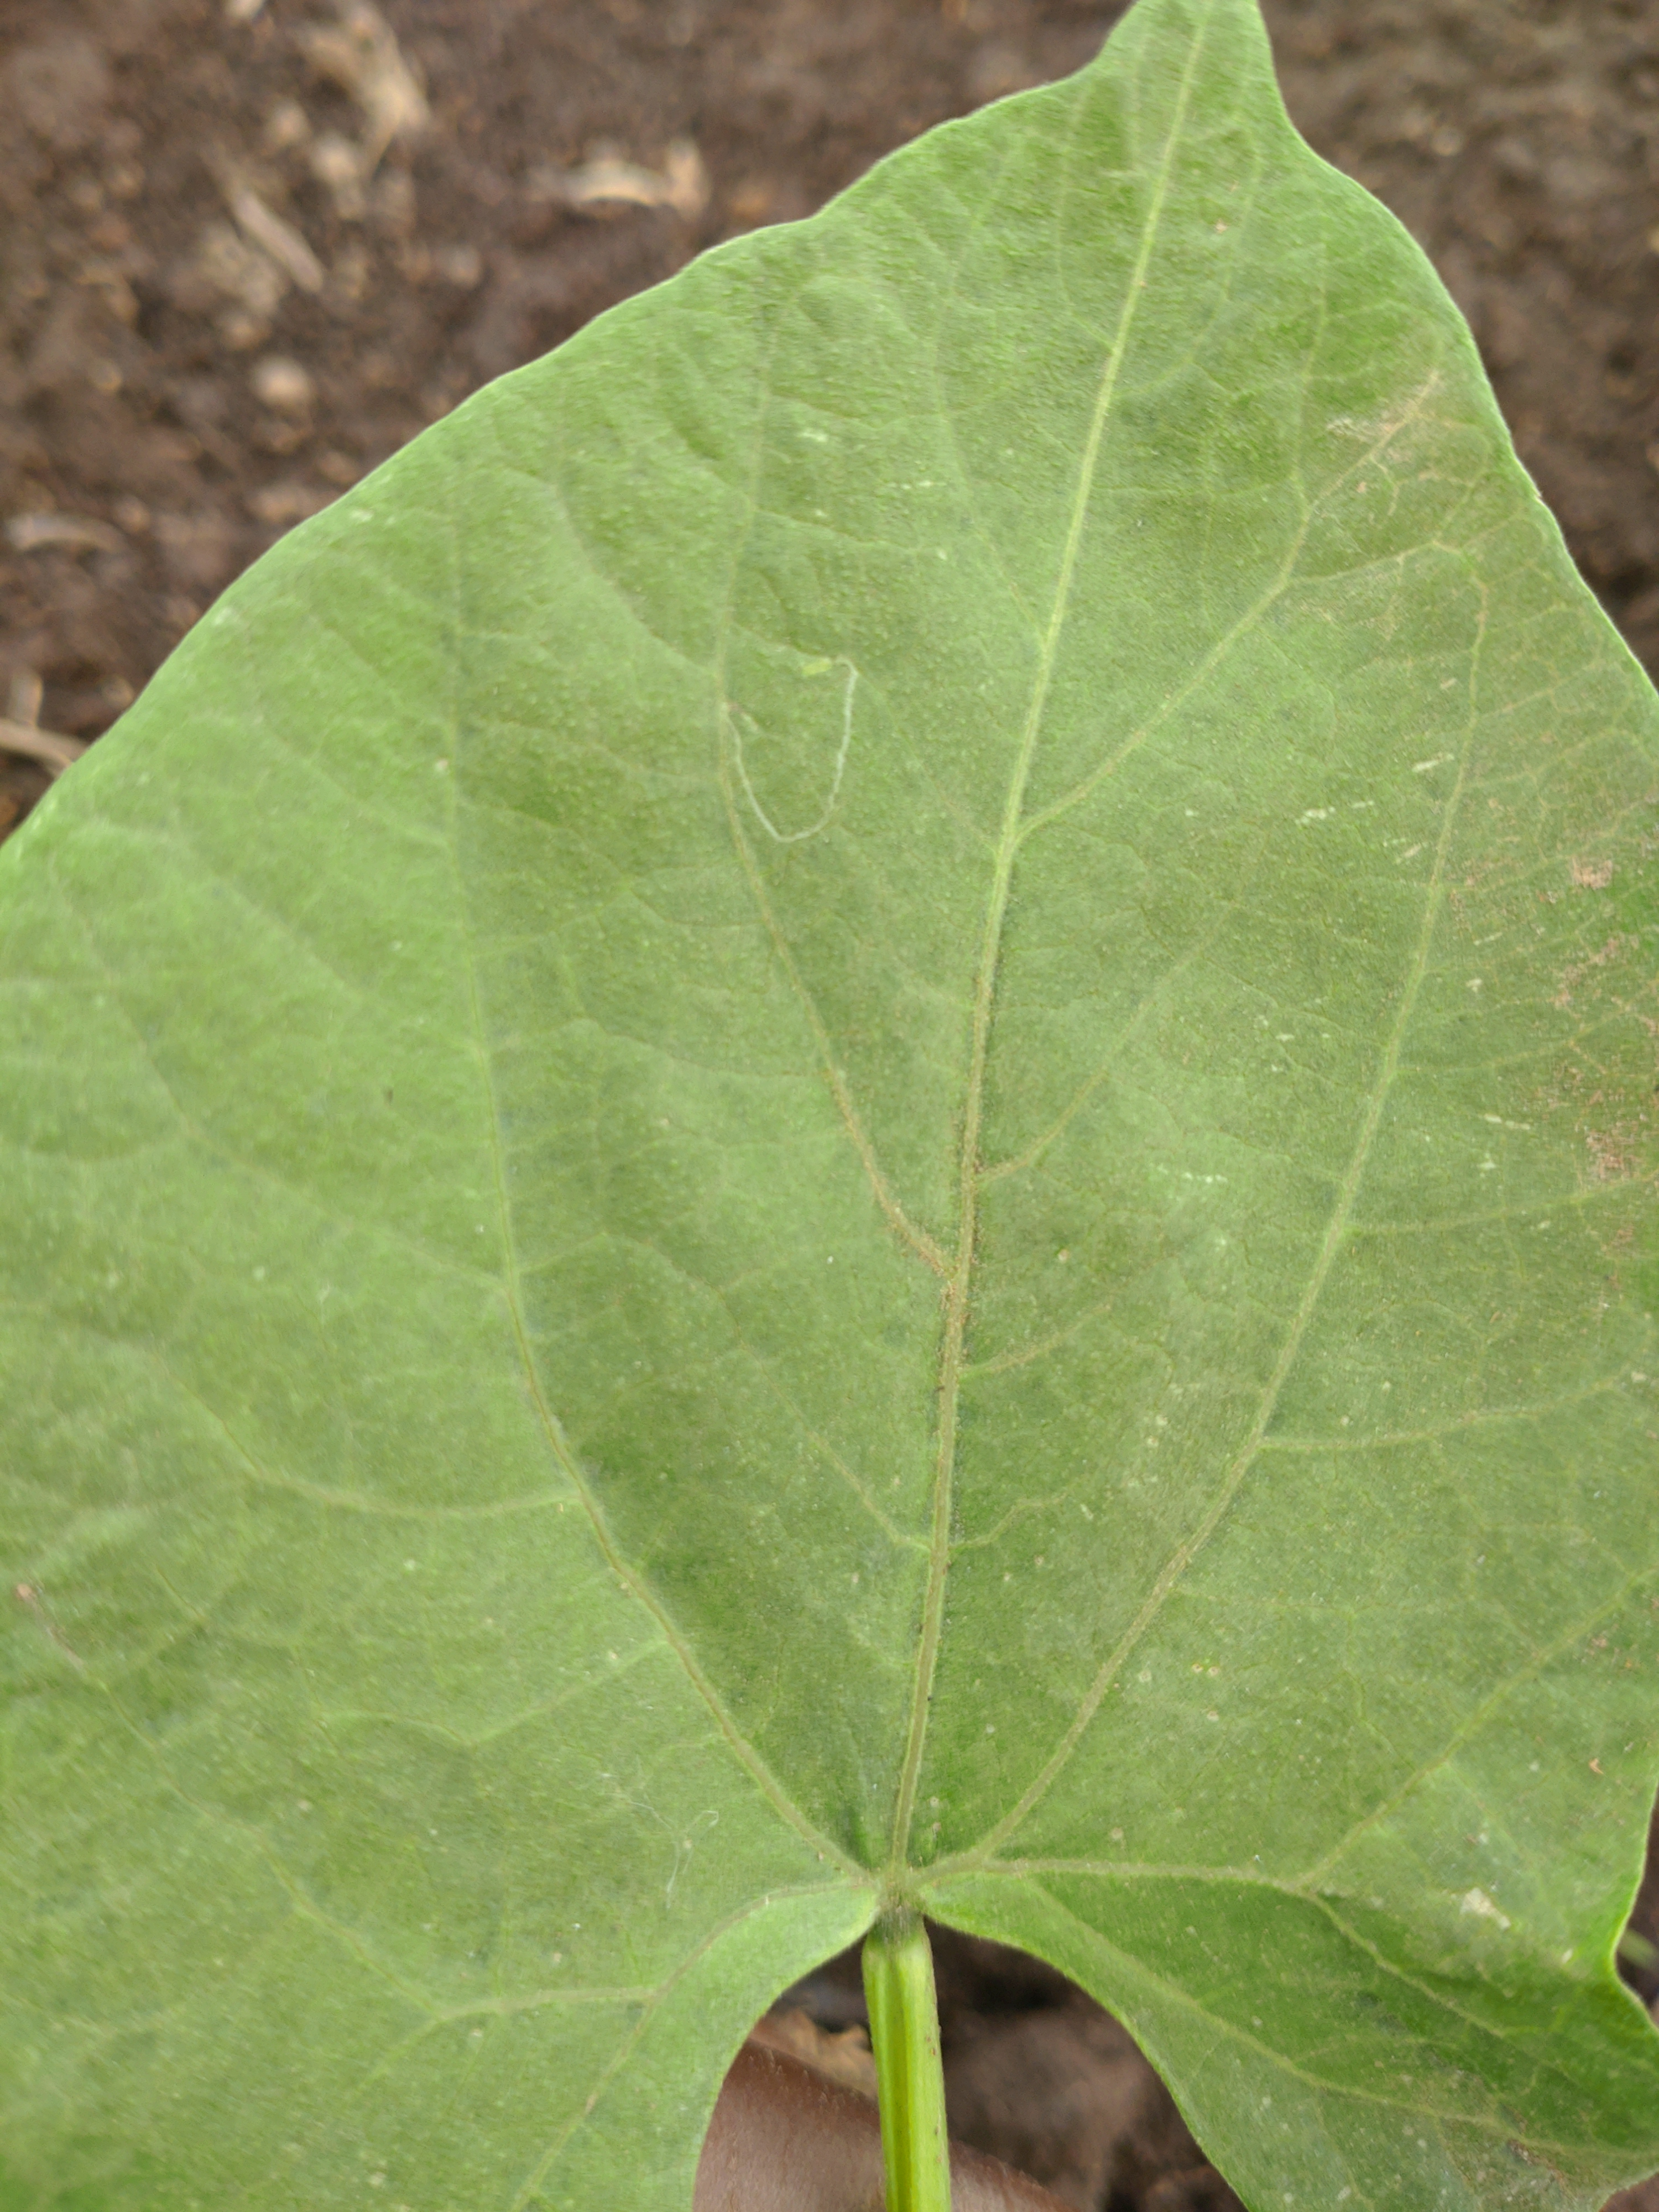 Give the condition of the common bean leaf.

healthy
